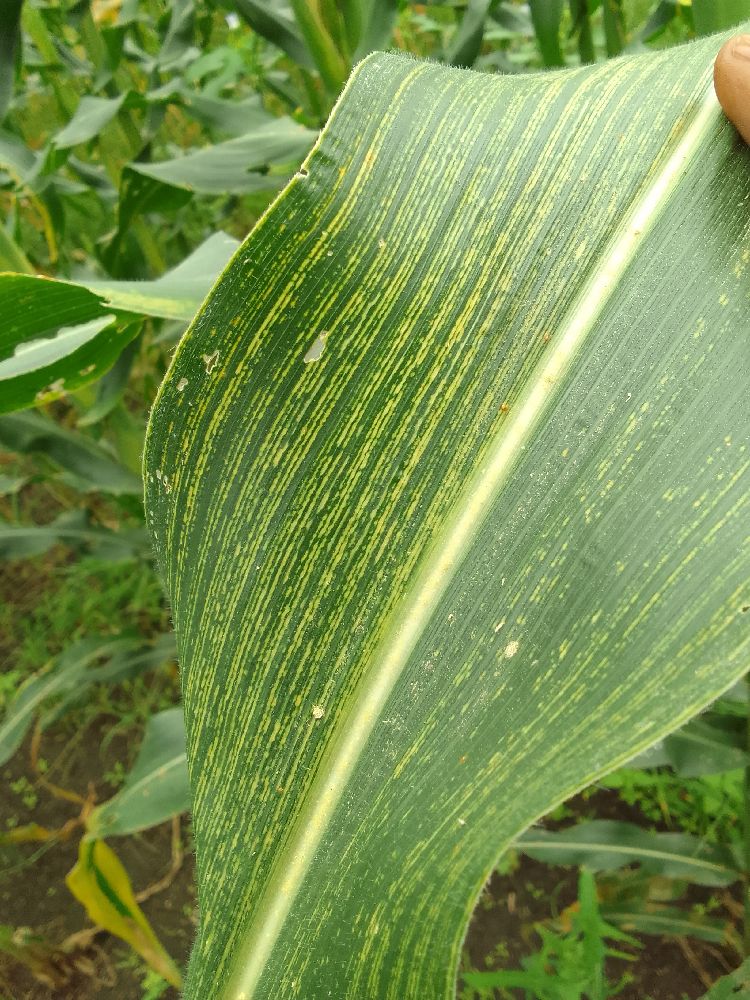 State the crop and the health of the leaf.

maize, maize streak virus
